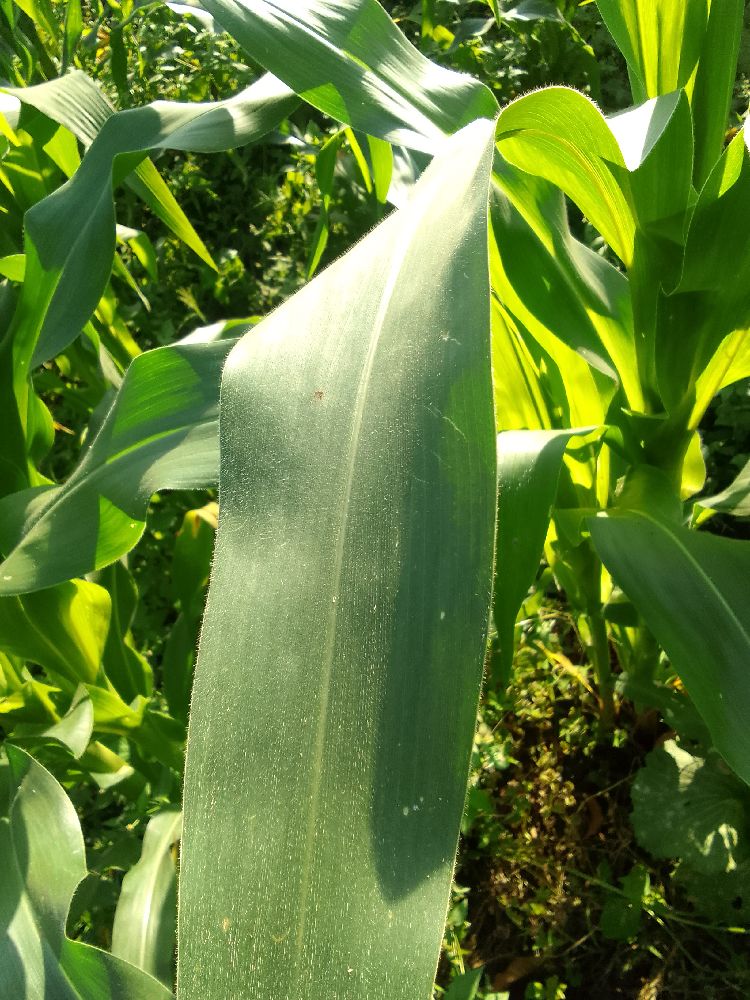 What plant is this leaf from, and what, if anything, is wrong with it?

maize, healthy
